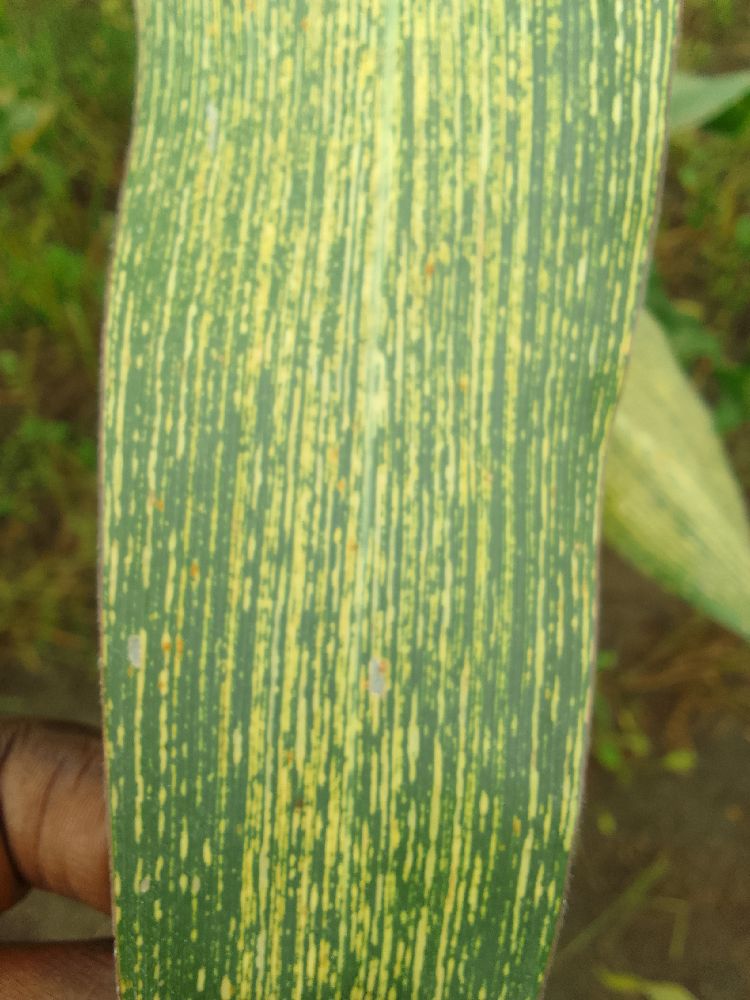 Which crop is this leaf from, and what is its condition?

maize, maize streak virus
